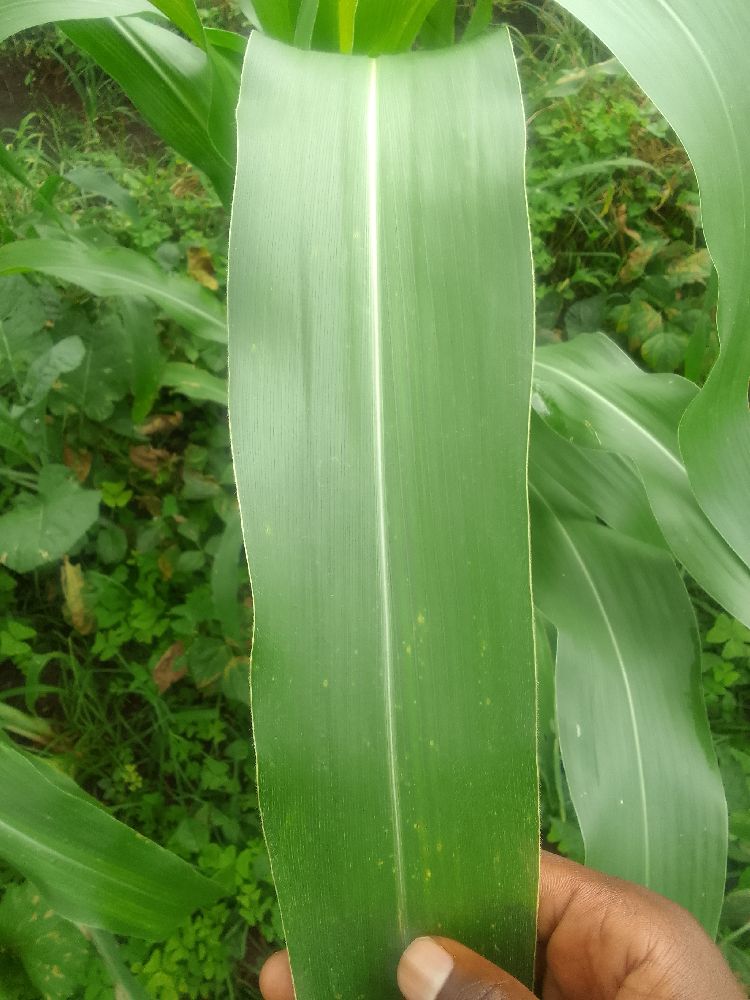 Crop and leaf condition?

maize, healthy
